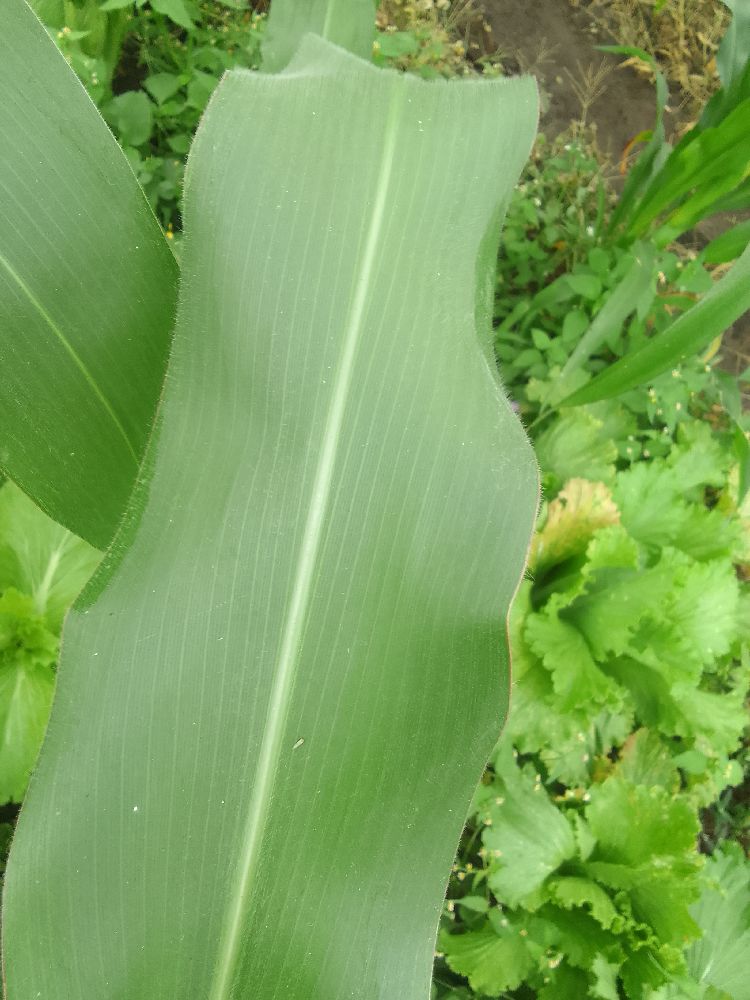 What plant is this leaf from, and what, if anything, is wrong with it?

maize, healthy
